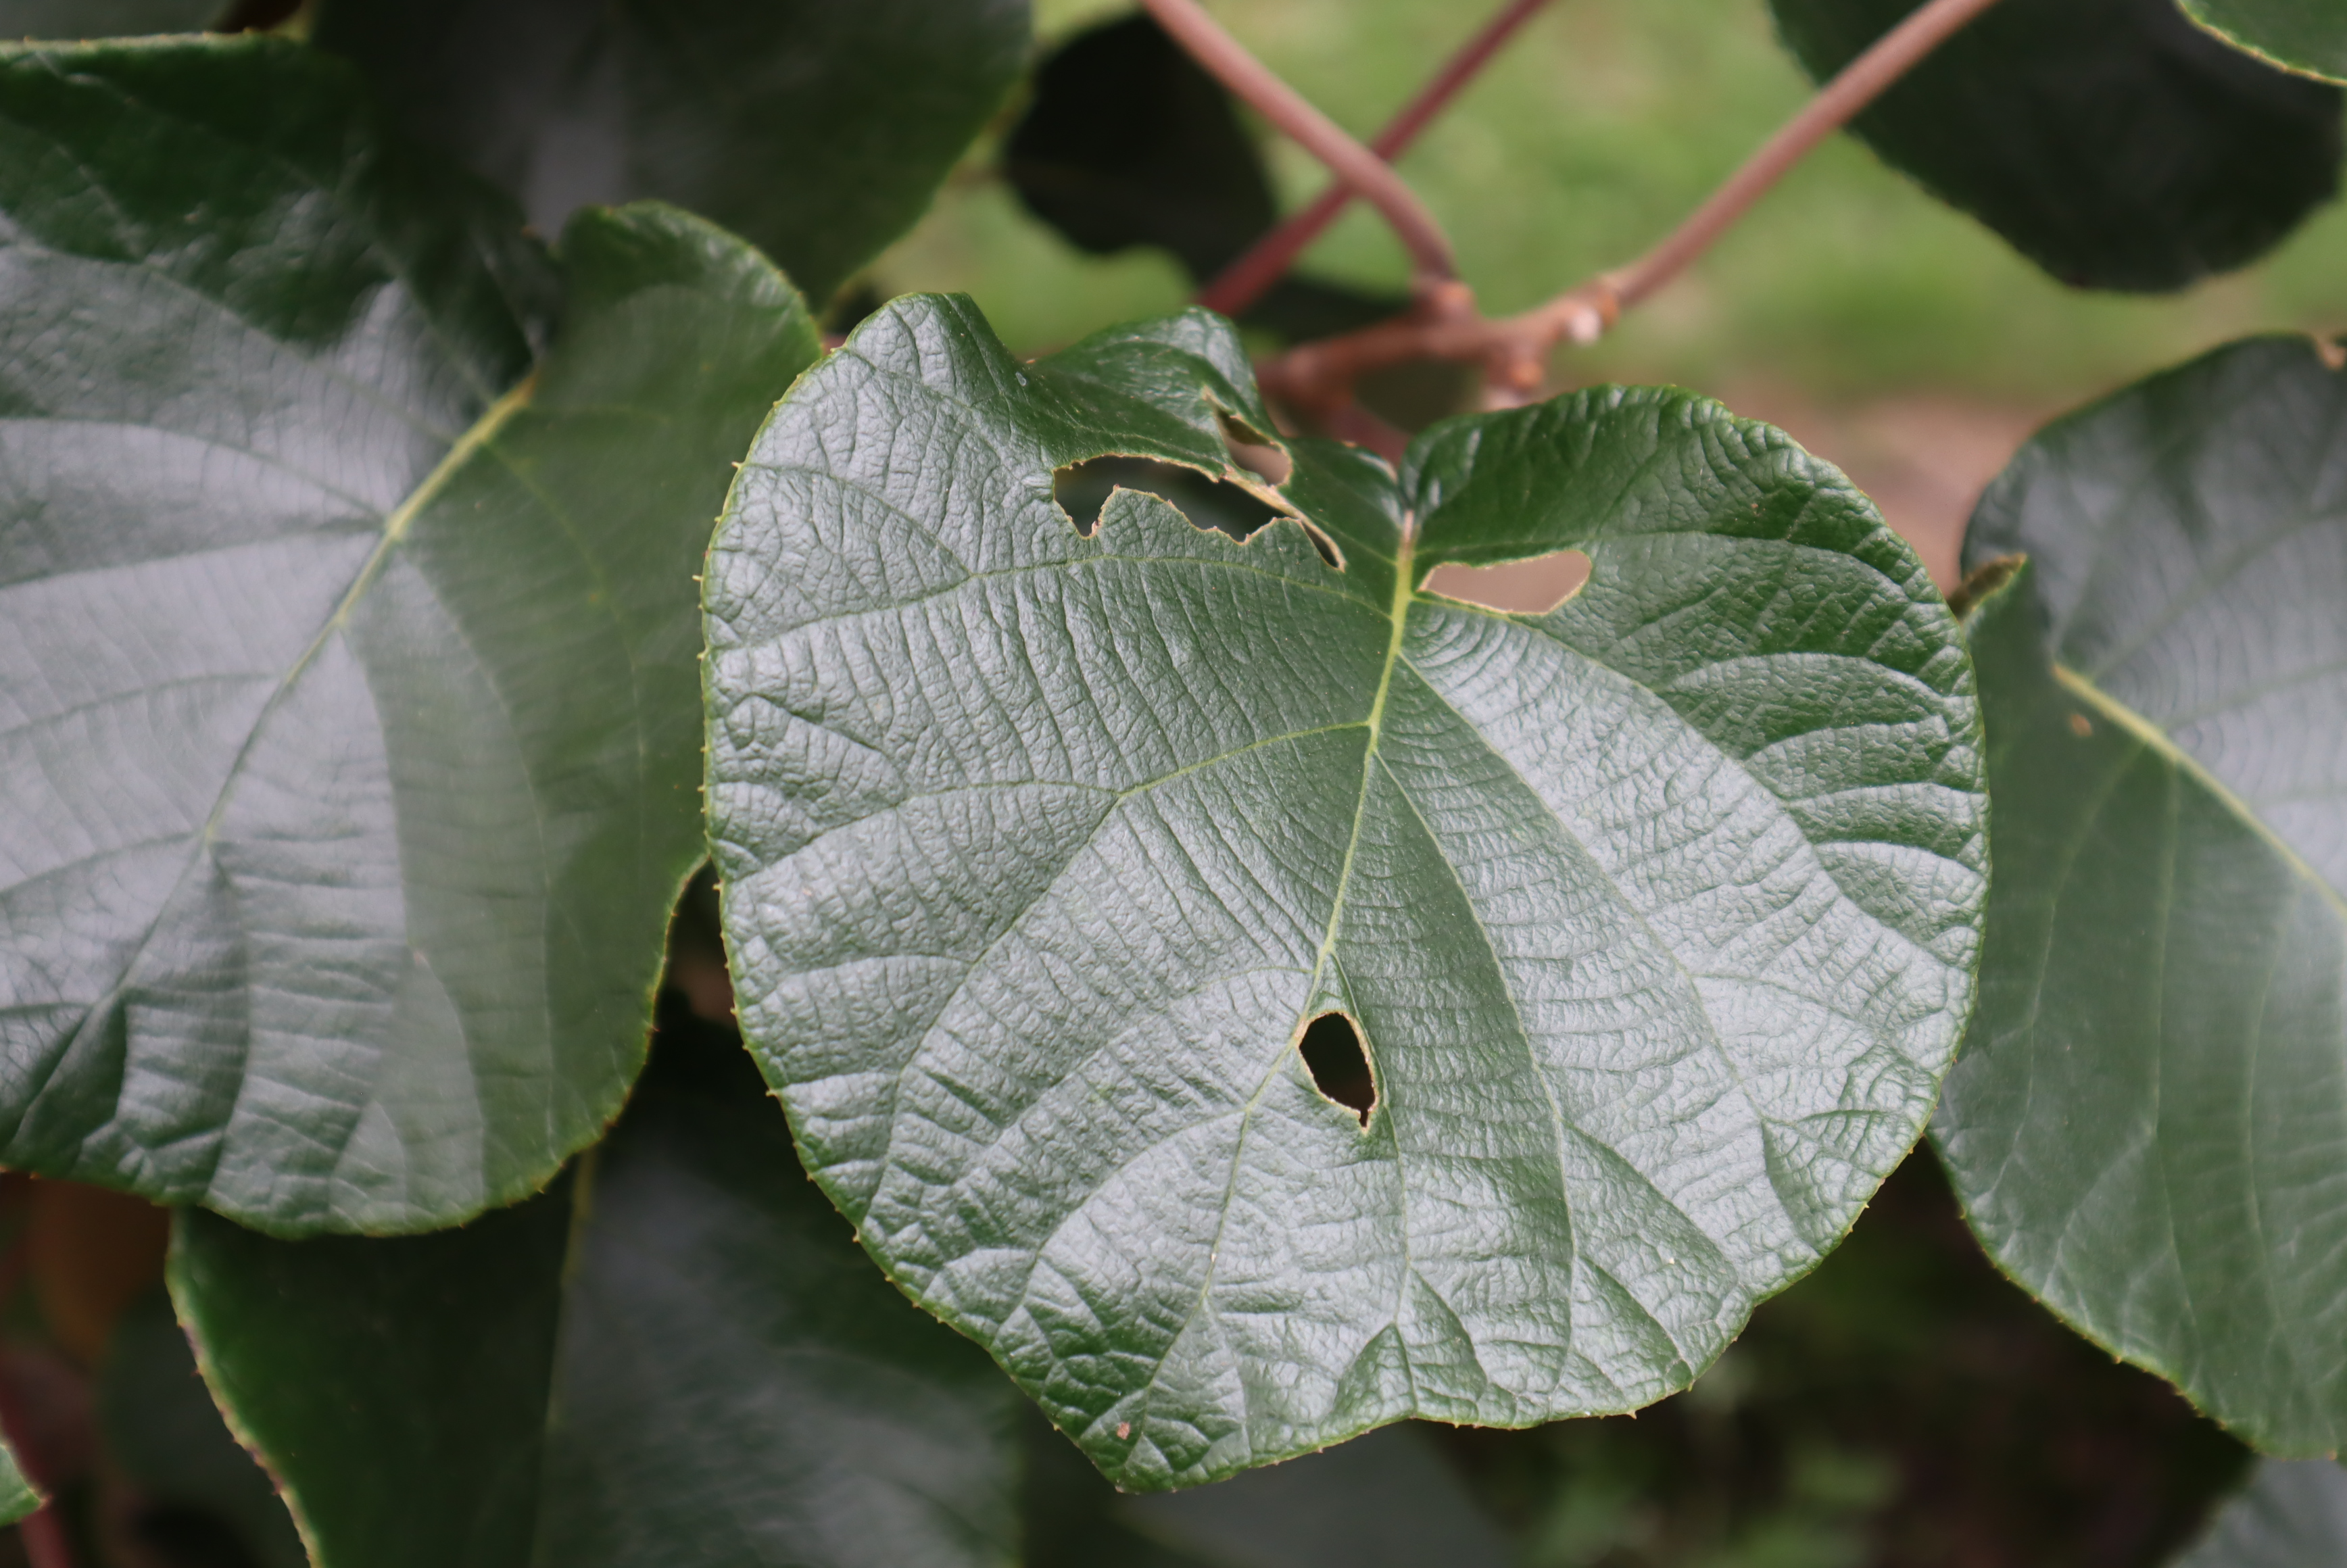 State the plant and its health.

kiwi, phytophagous
